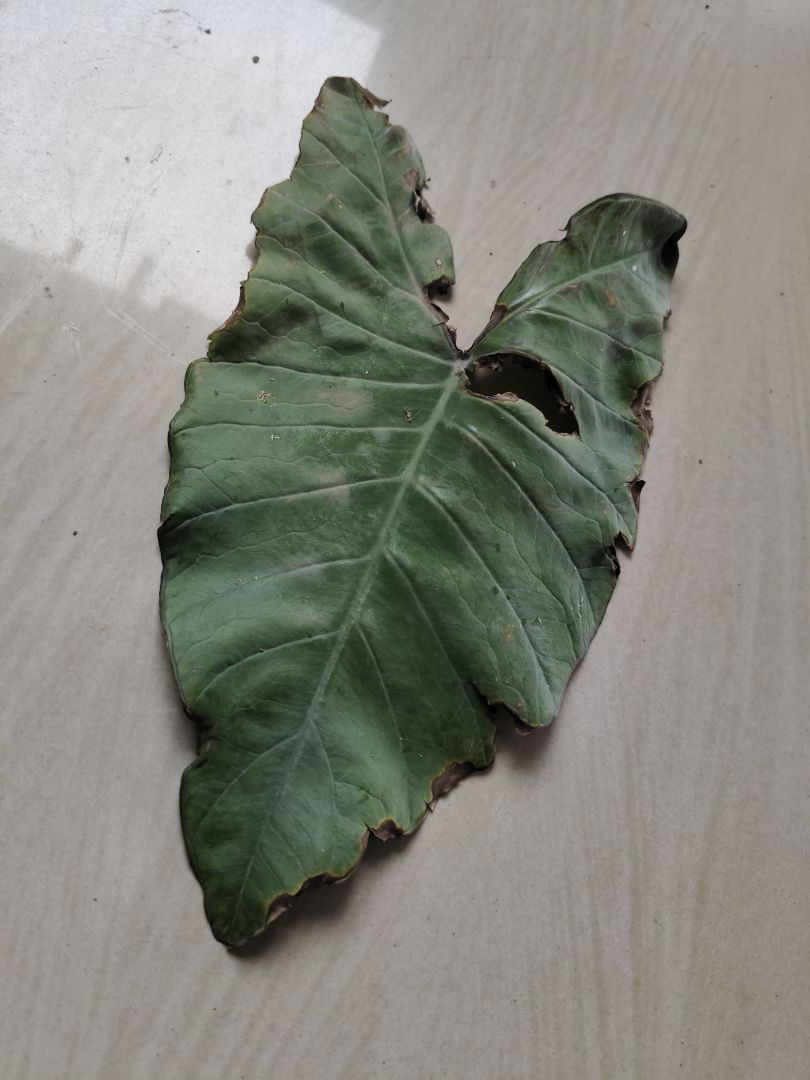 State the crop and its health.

taro, leaf blight
